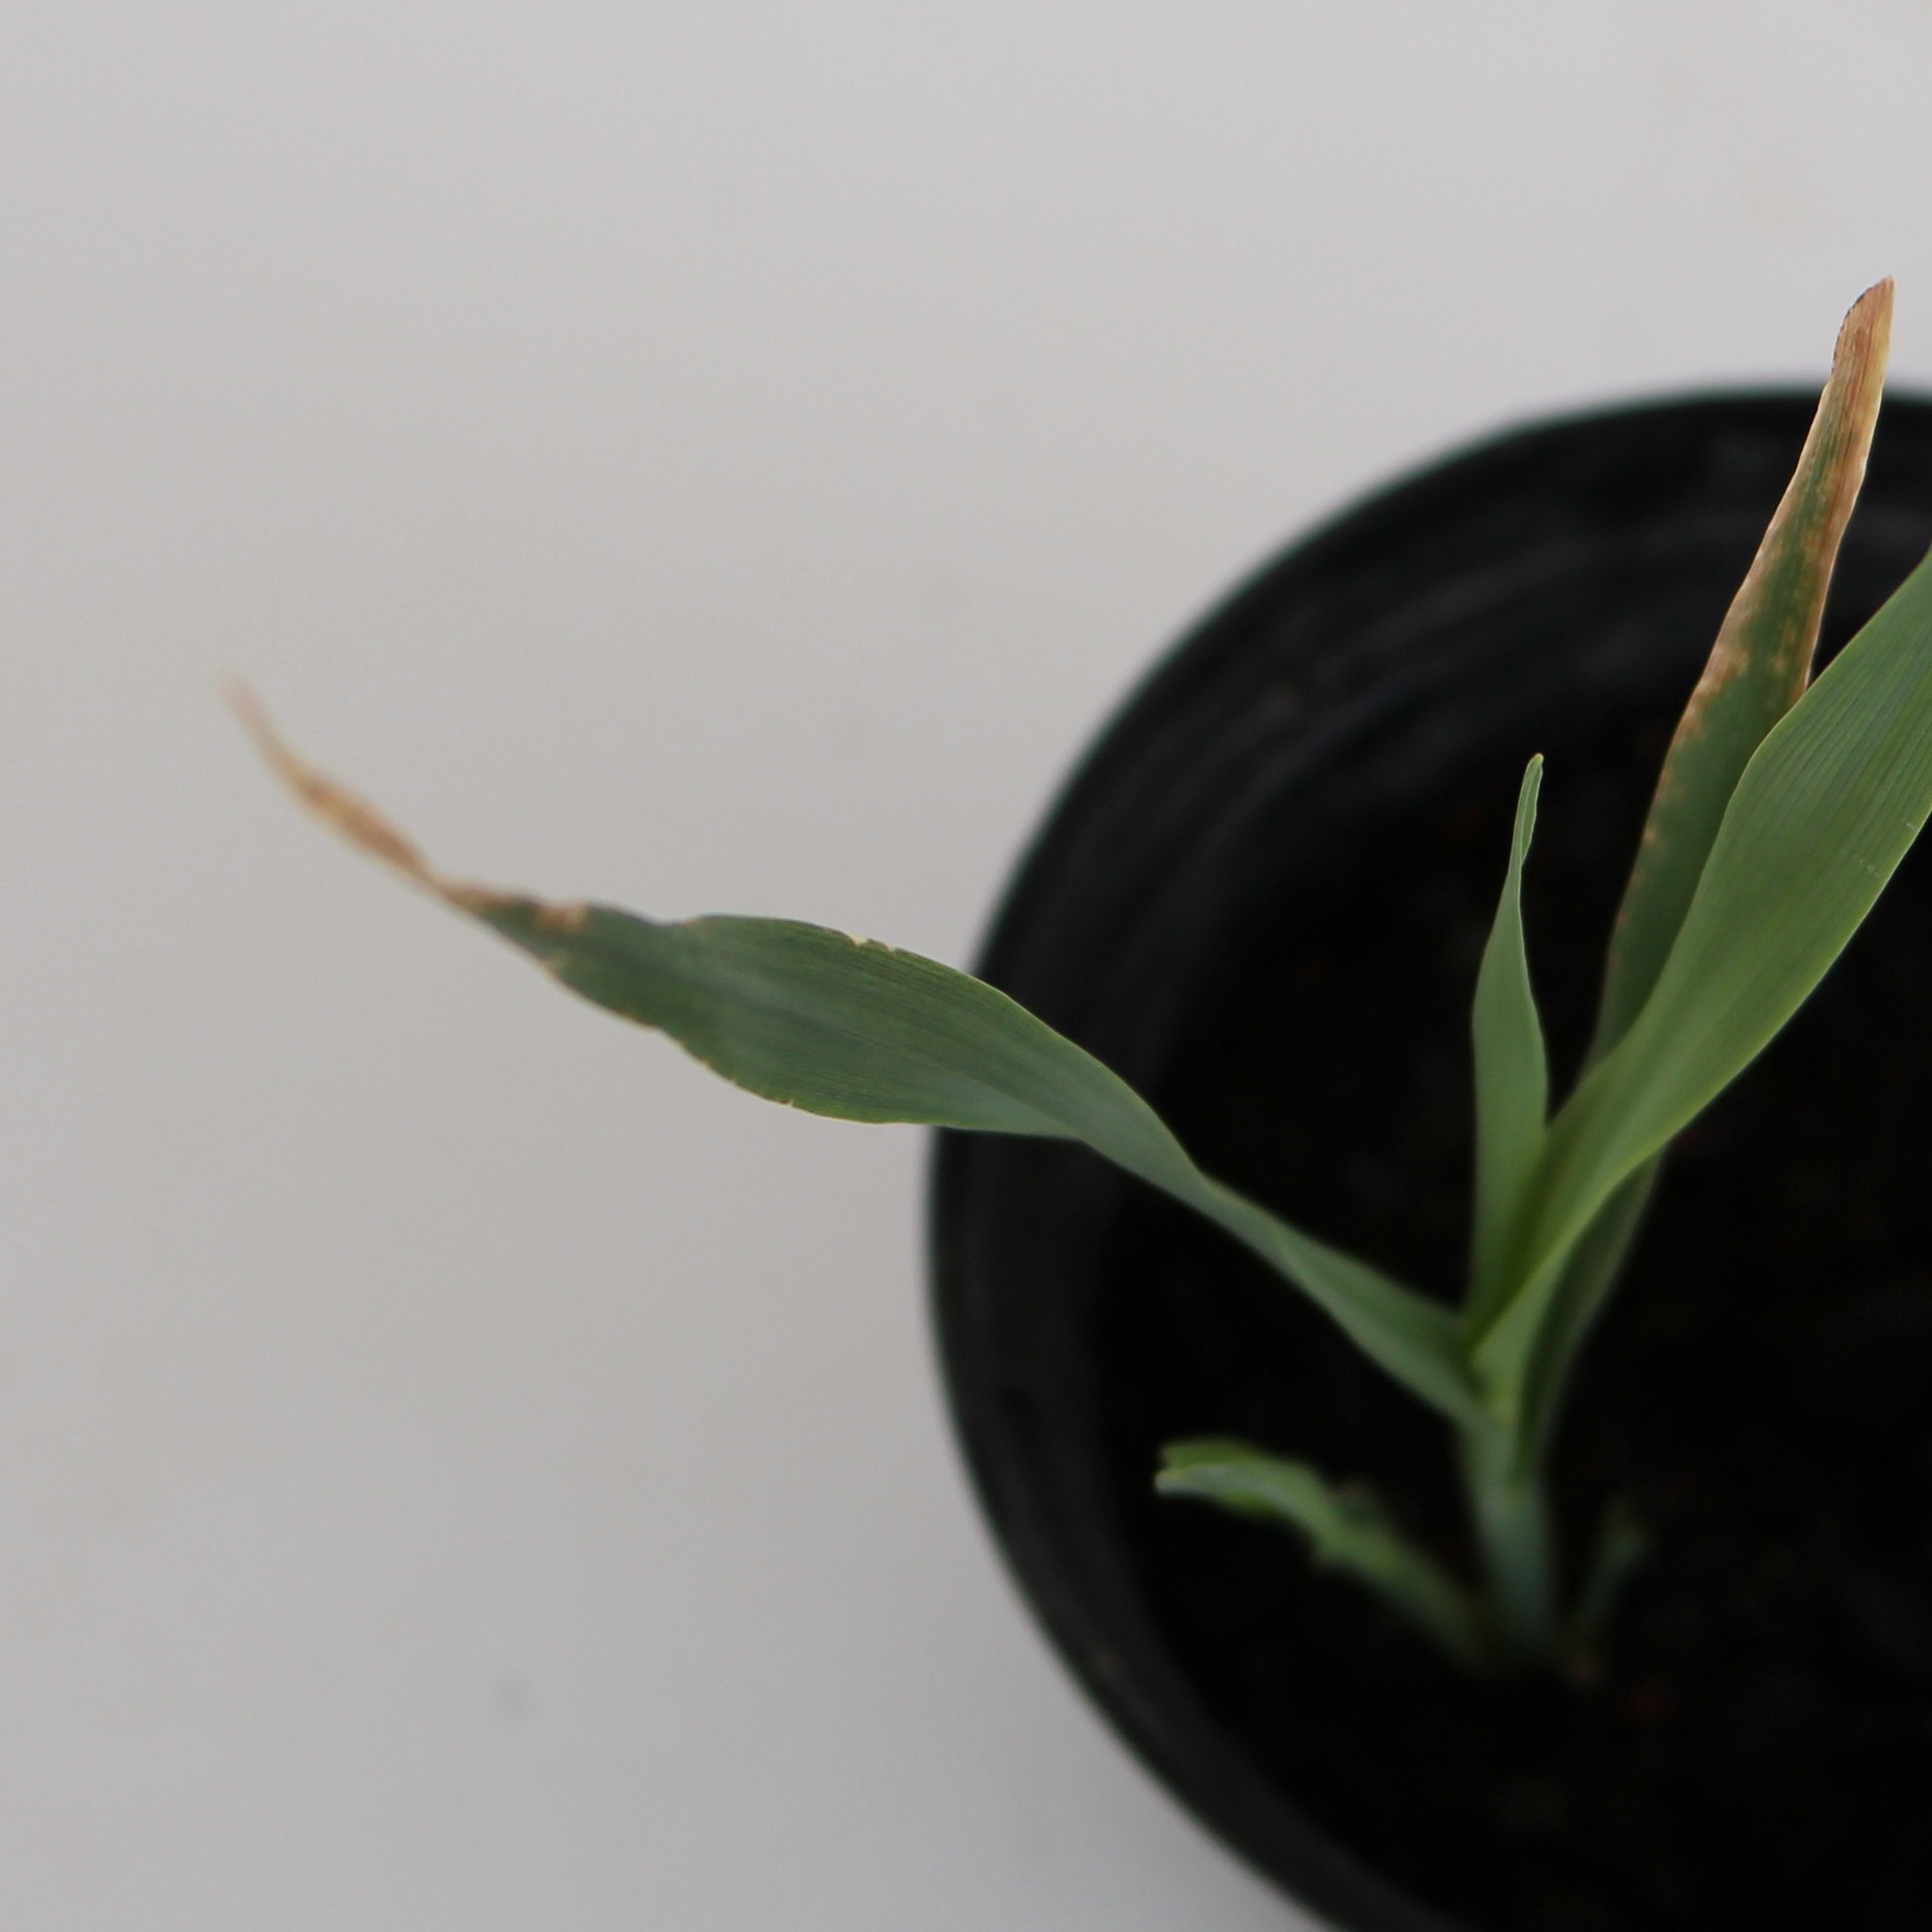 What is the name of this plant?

Avena sterilis
